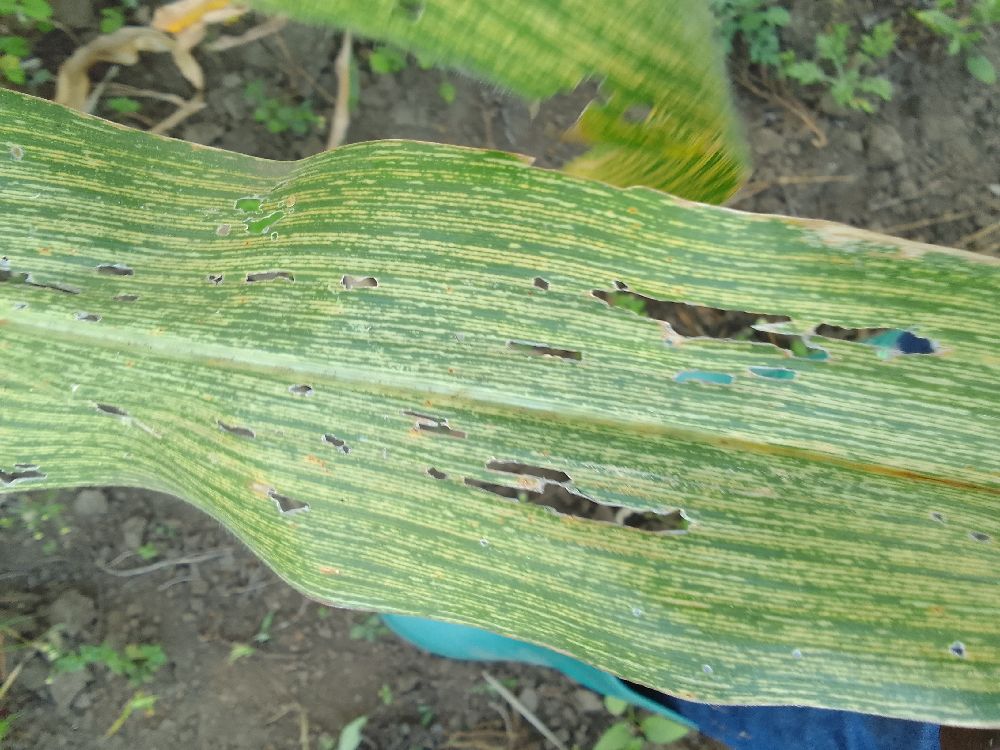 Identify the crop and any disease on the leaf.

maize, maize streak virus
